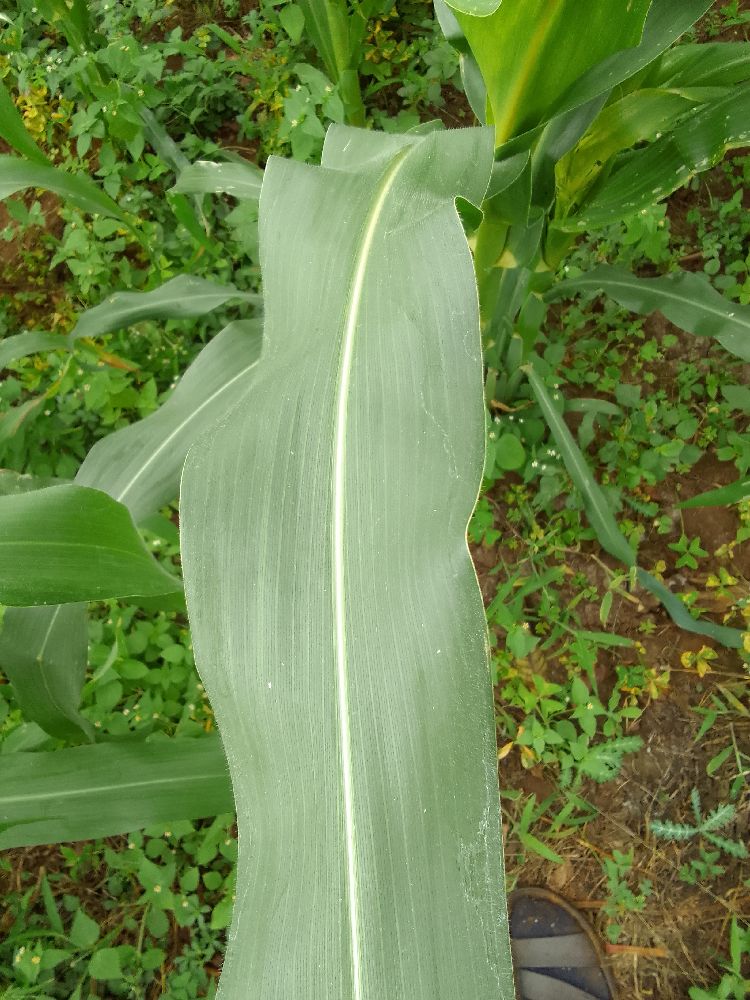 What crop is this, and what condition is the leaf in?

maize, healthy
